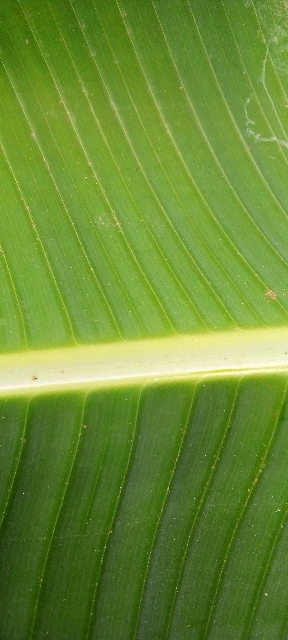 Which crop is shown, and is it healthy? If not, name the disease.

banana, healthy
